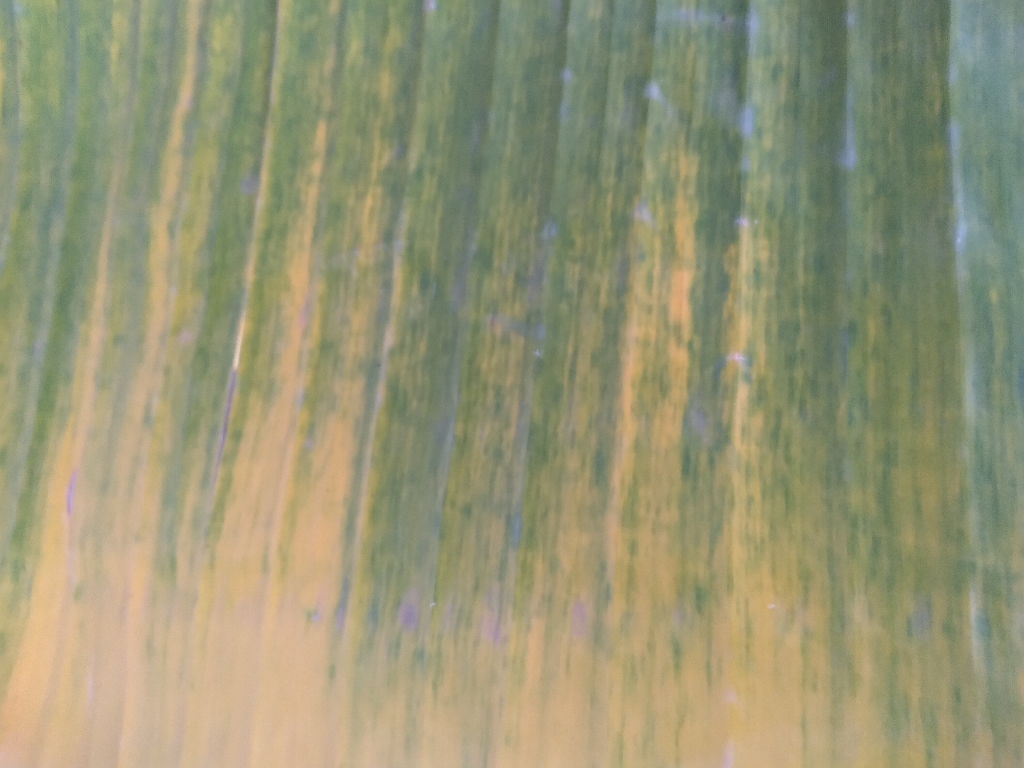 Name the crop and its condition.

banana, fusarium wilt race 1
